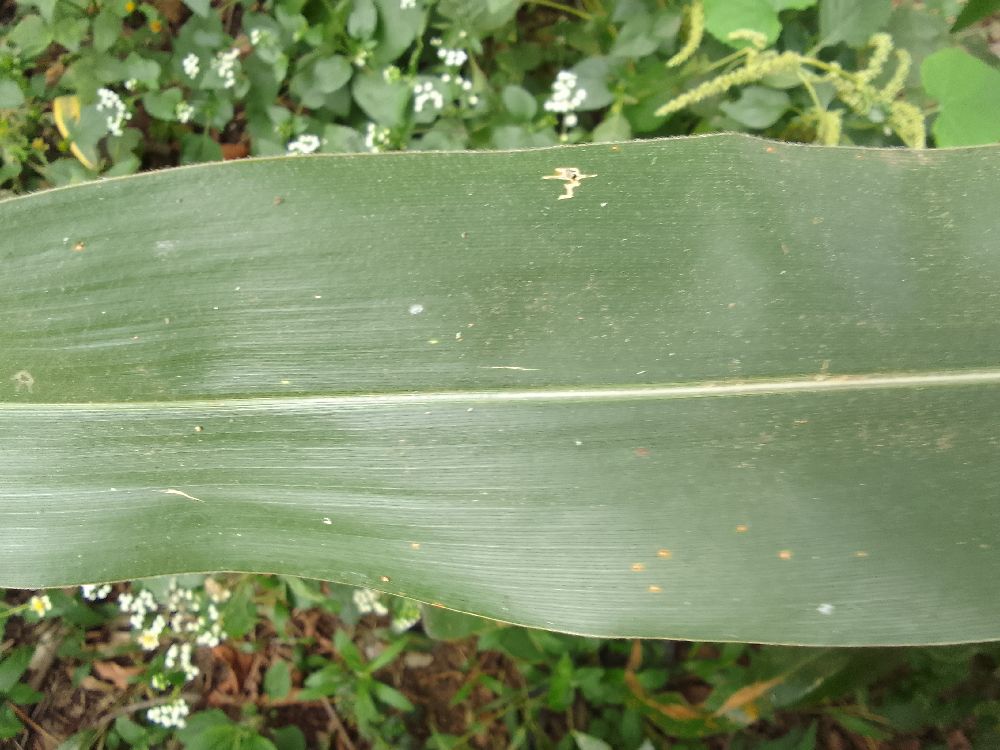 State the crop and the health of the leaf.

maize, healthy
